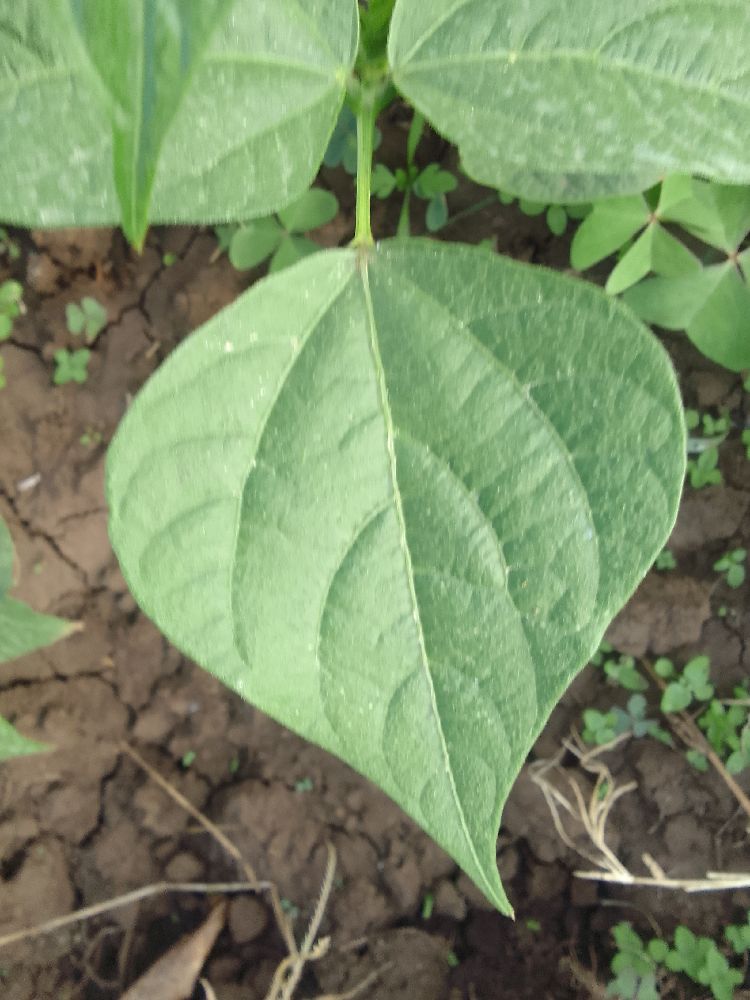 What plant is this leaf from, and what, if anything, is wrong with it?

common bean, healthy
